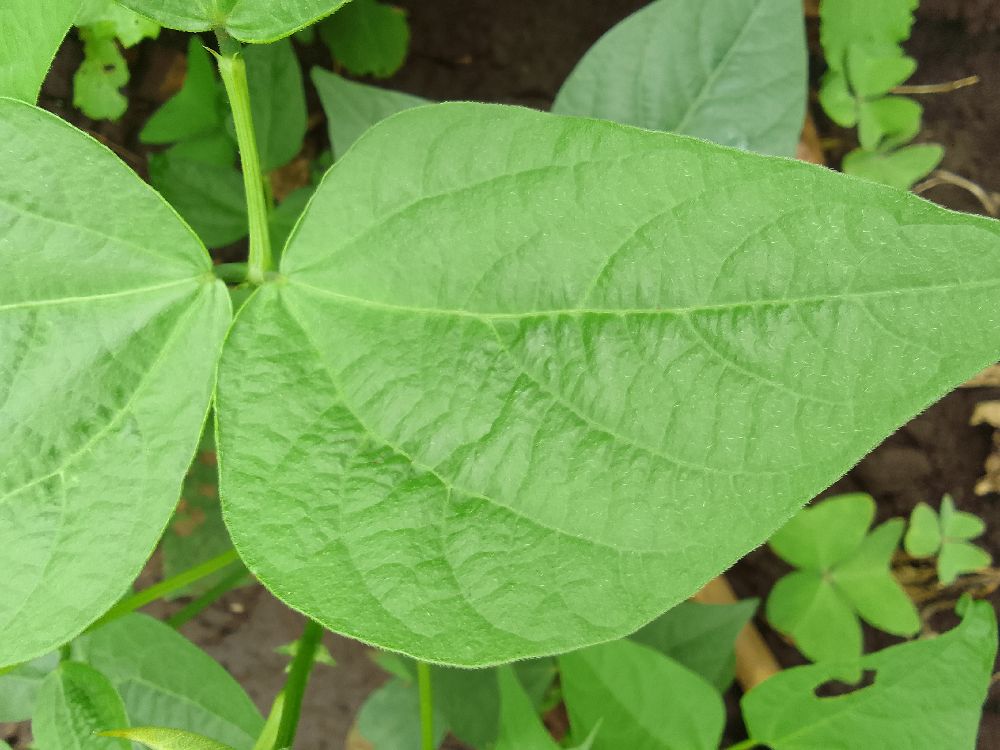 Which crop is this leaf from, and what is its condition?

common bean, healthy
